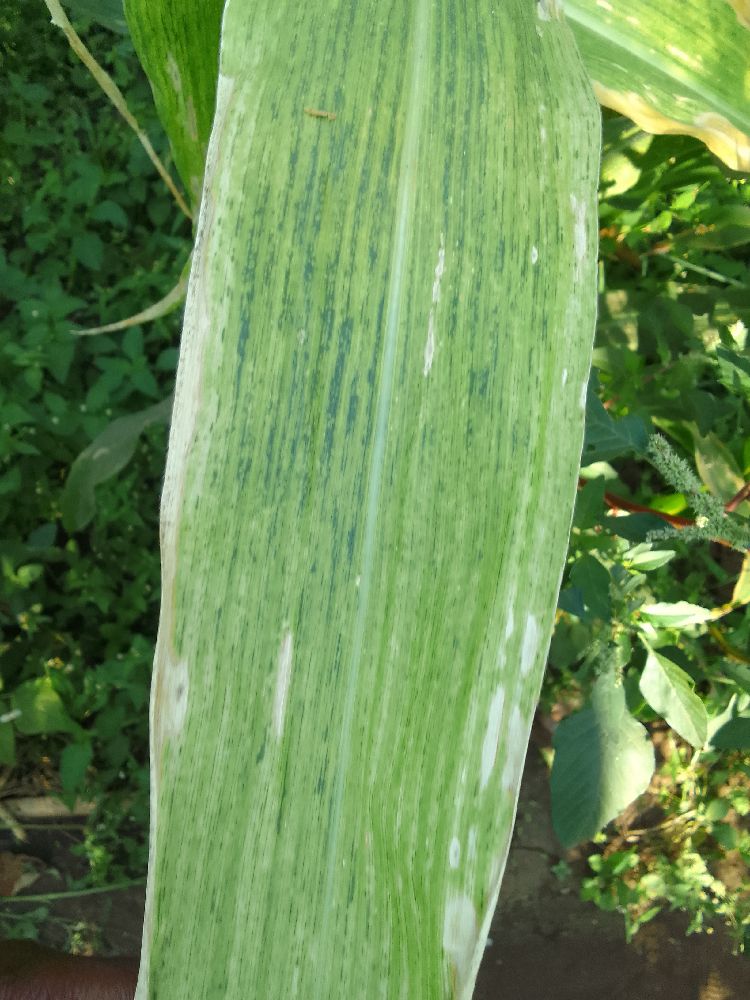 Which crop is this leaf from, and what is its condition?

maize, maize lethal necrosis
